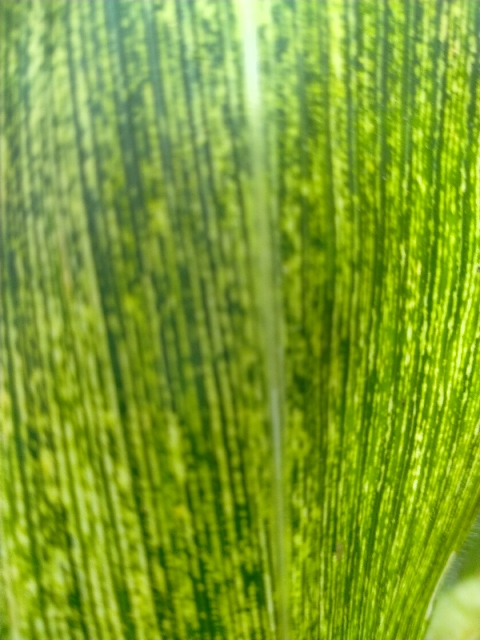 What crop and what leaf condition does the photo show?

maize, maize streak virus
